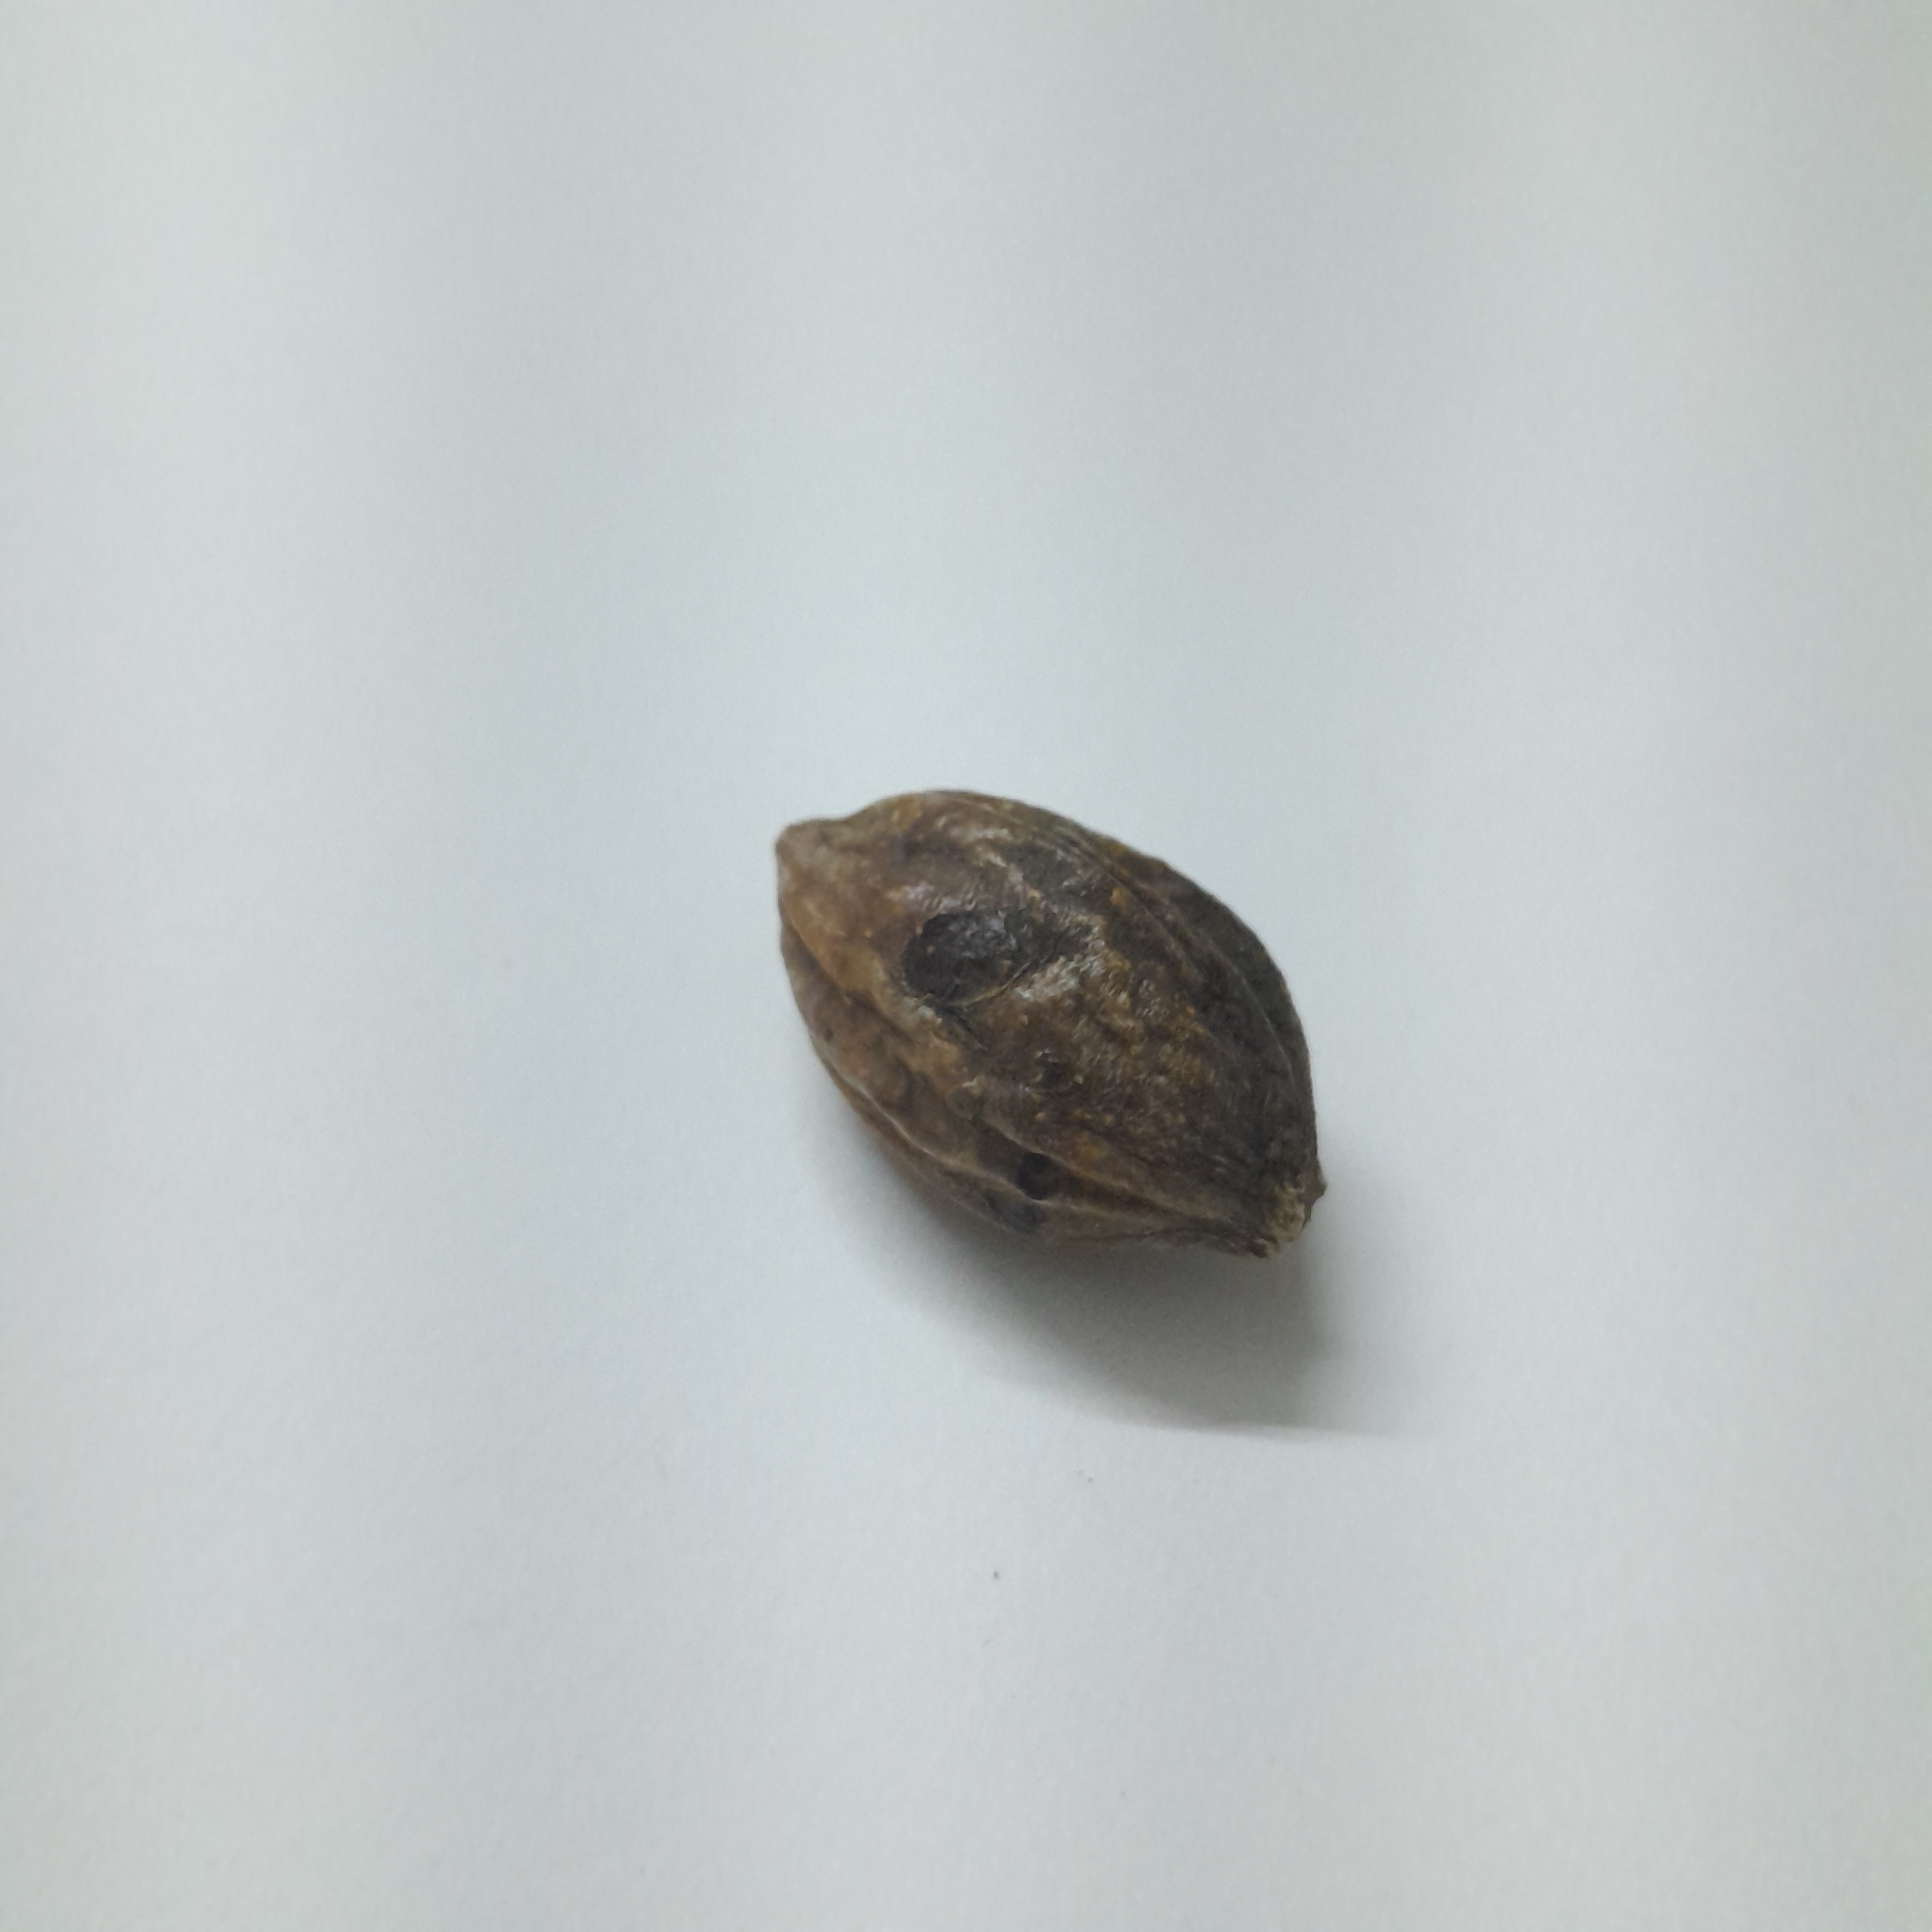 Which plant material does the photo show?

hirdaa
